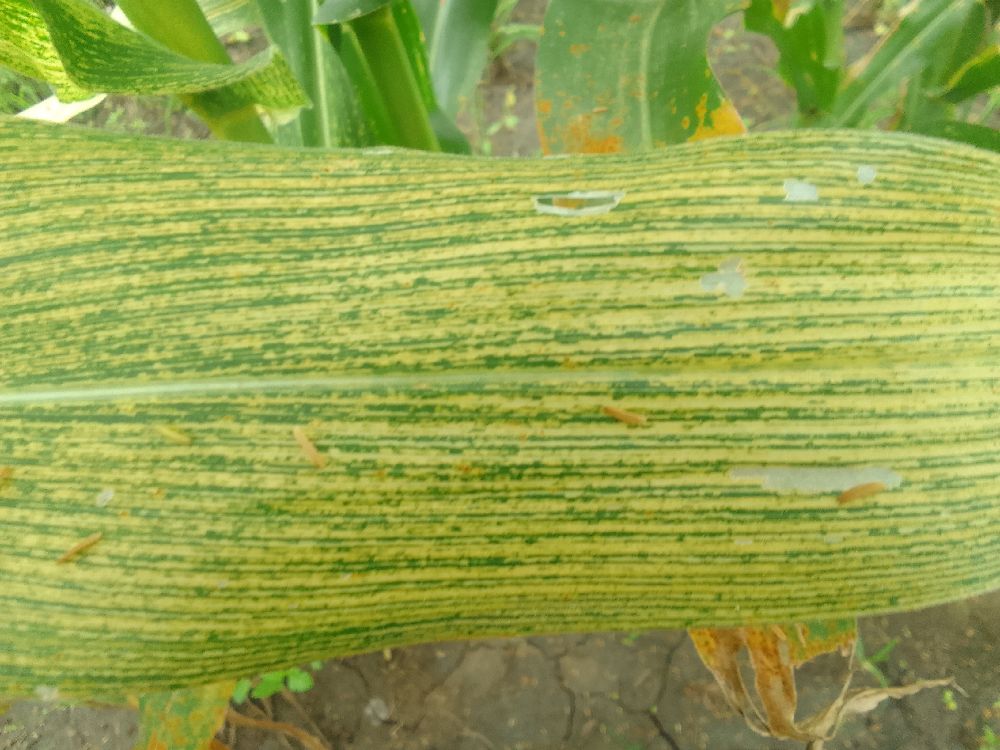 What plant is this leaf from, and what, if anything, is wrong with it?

maize, maize streak virus
